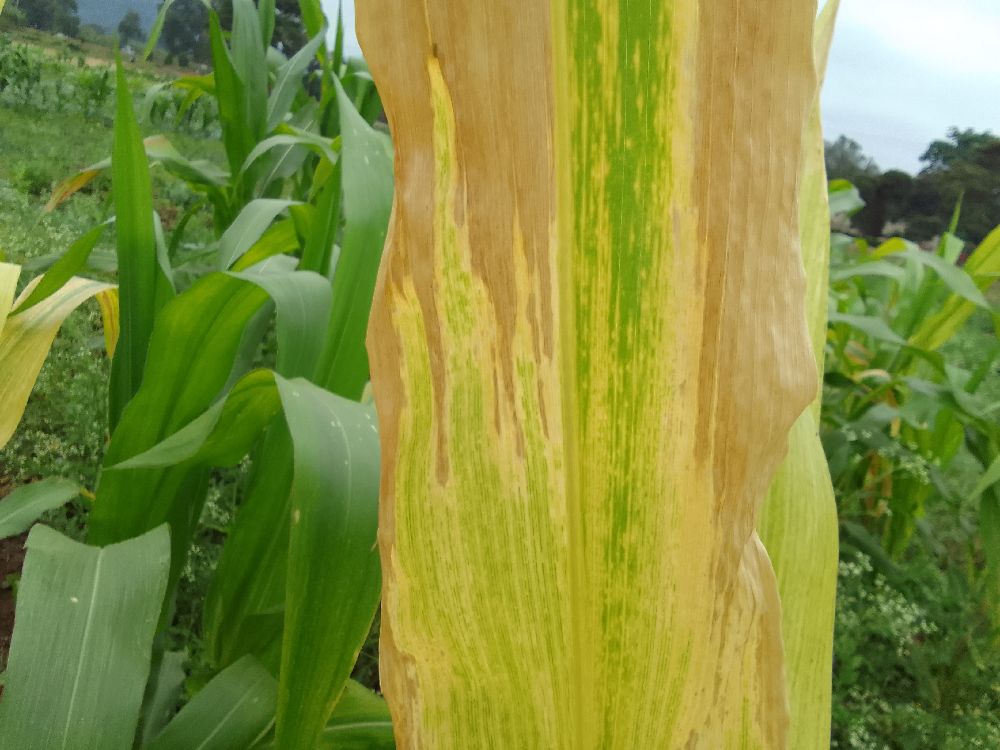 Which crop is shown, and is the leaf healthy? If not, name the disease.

maize, maize lethal necrosis
